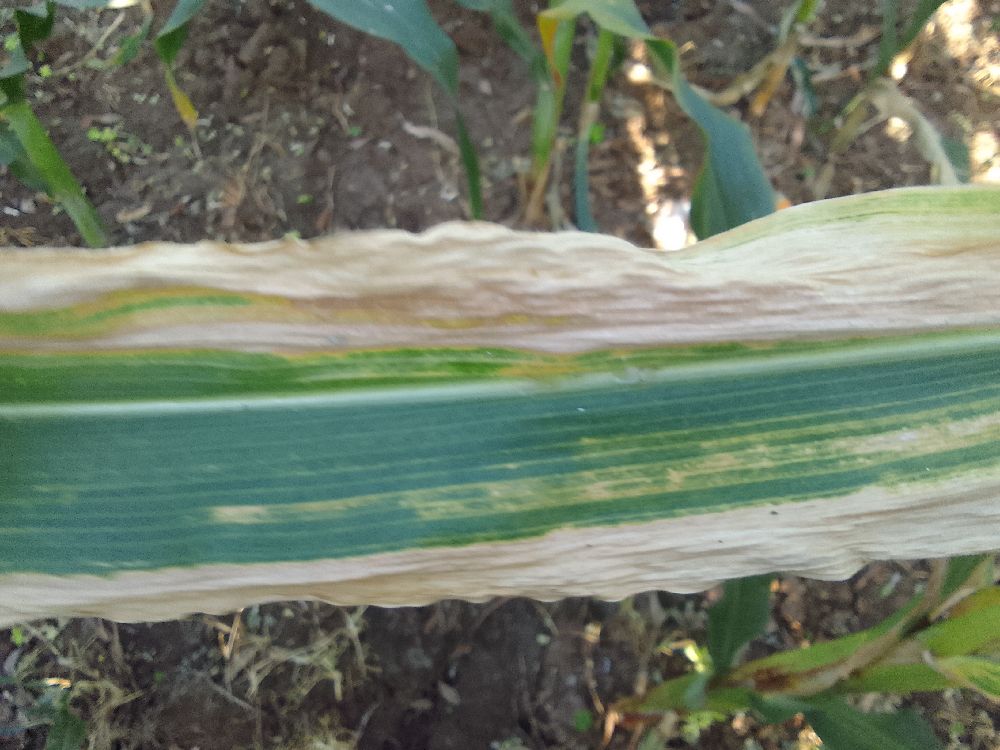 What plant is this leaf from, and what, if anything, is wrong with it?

maize, maize lethal necrosis
